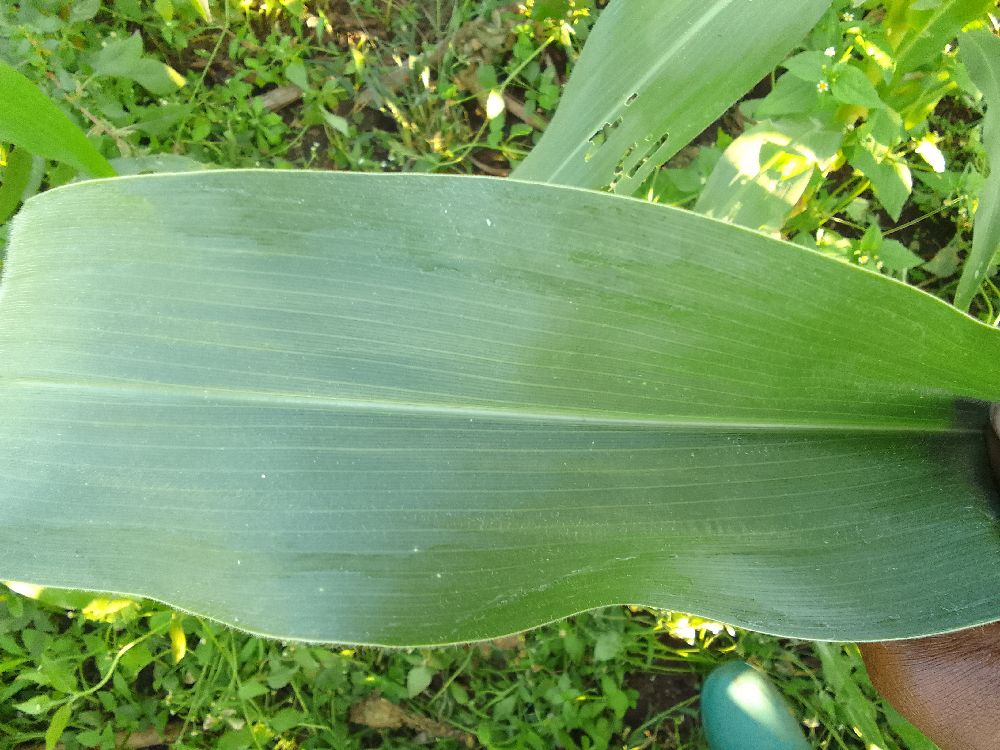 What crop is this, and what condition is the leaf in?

maize, healthy
